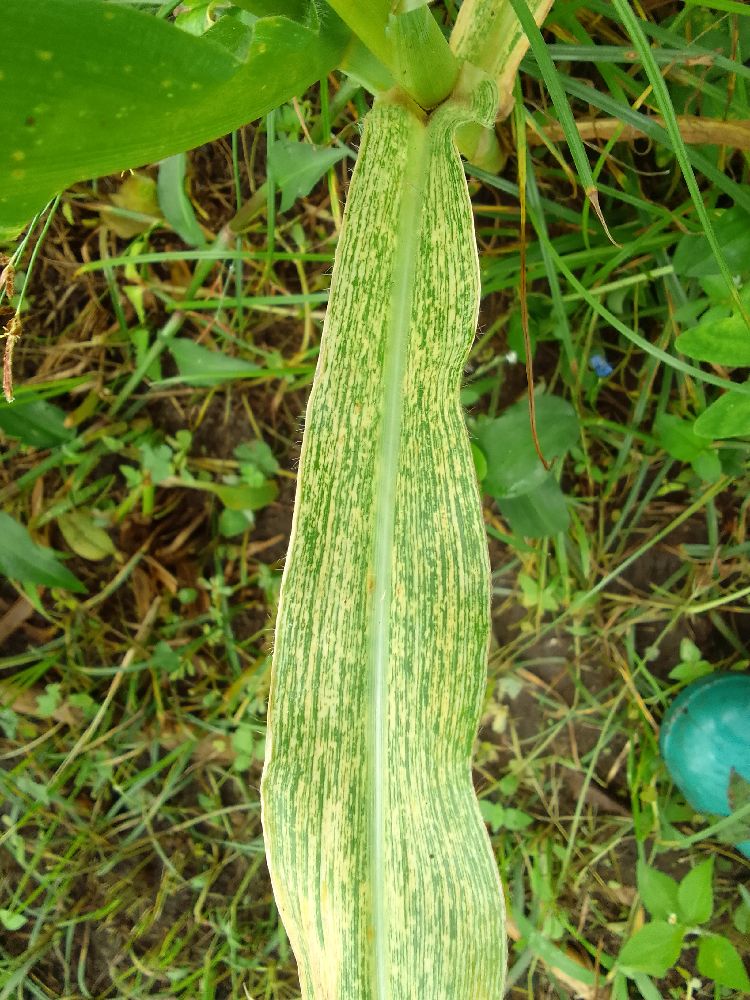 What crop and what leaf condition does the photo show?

maize, maize streak virus
